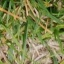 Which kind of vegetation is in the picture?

grass
